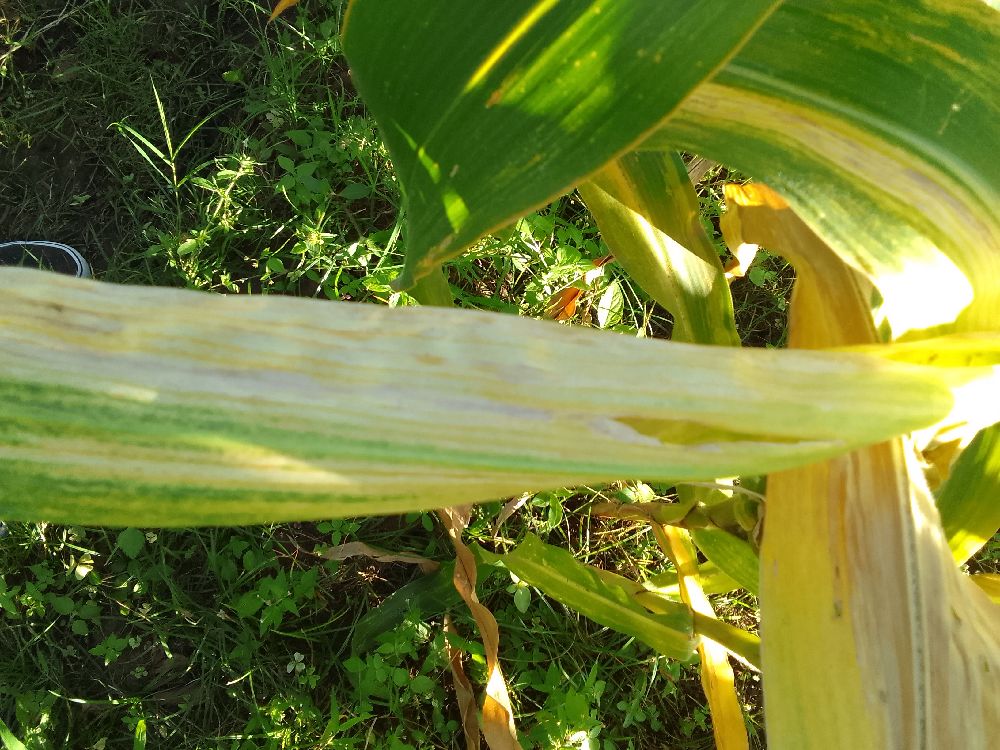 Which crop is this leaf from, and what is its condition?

maize, maize lethal necrosis
